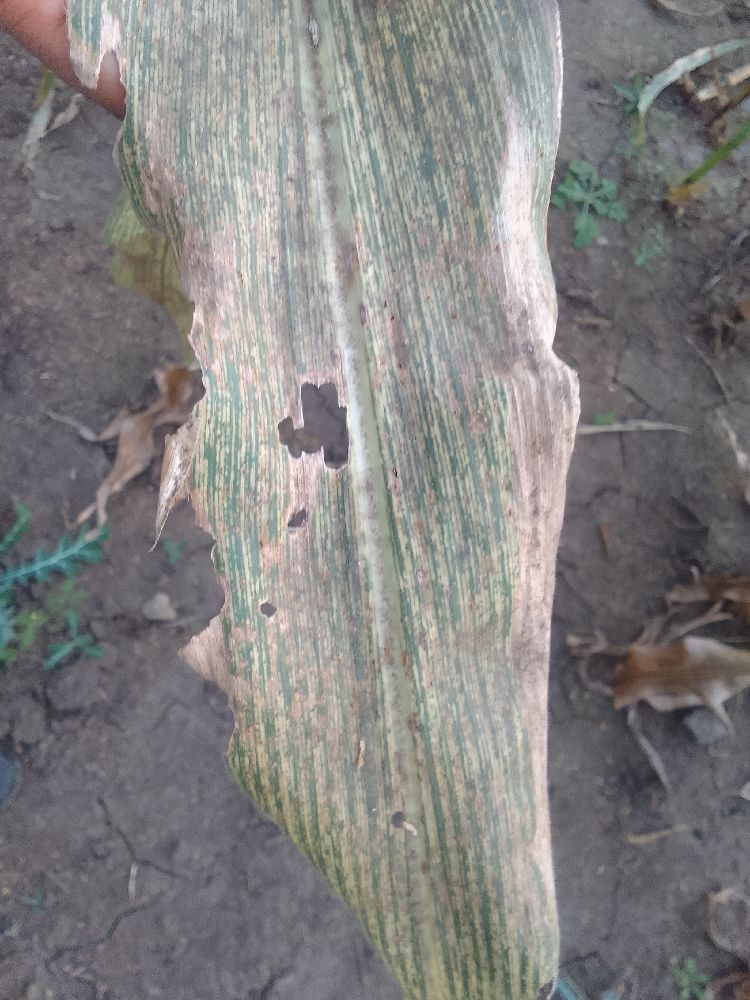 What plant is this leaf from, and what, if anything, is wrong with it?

maize, maize streak virus
